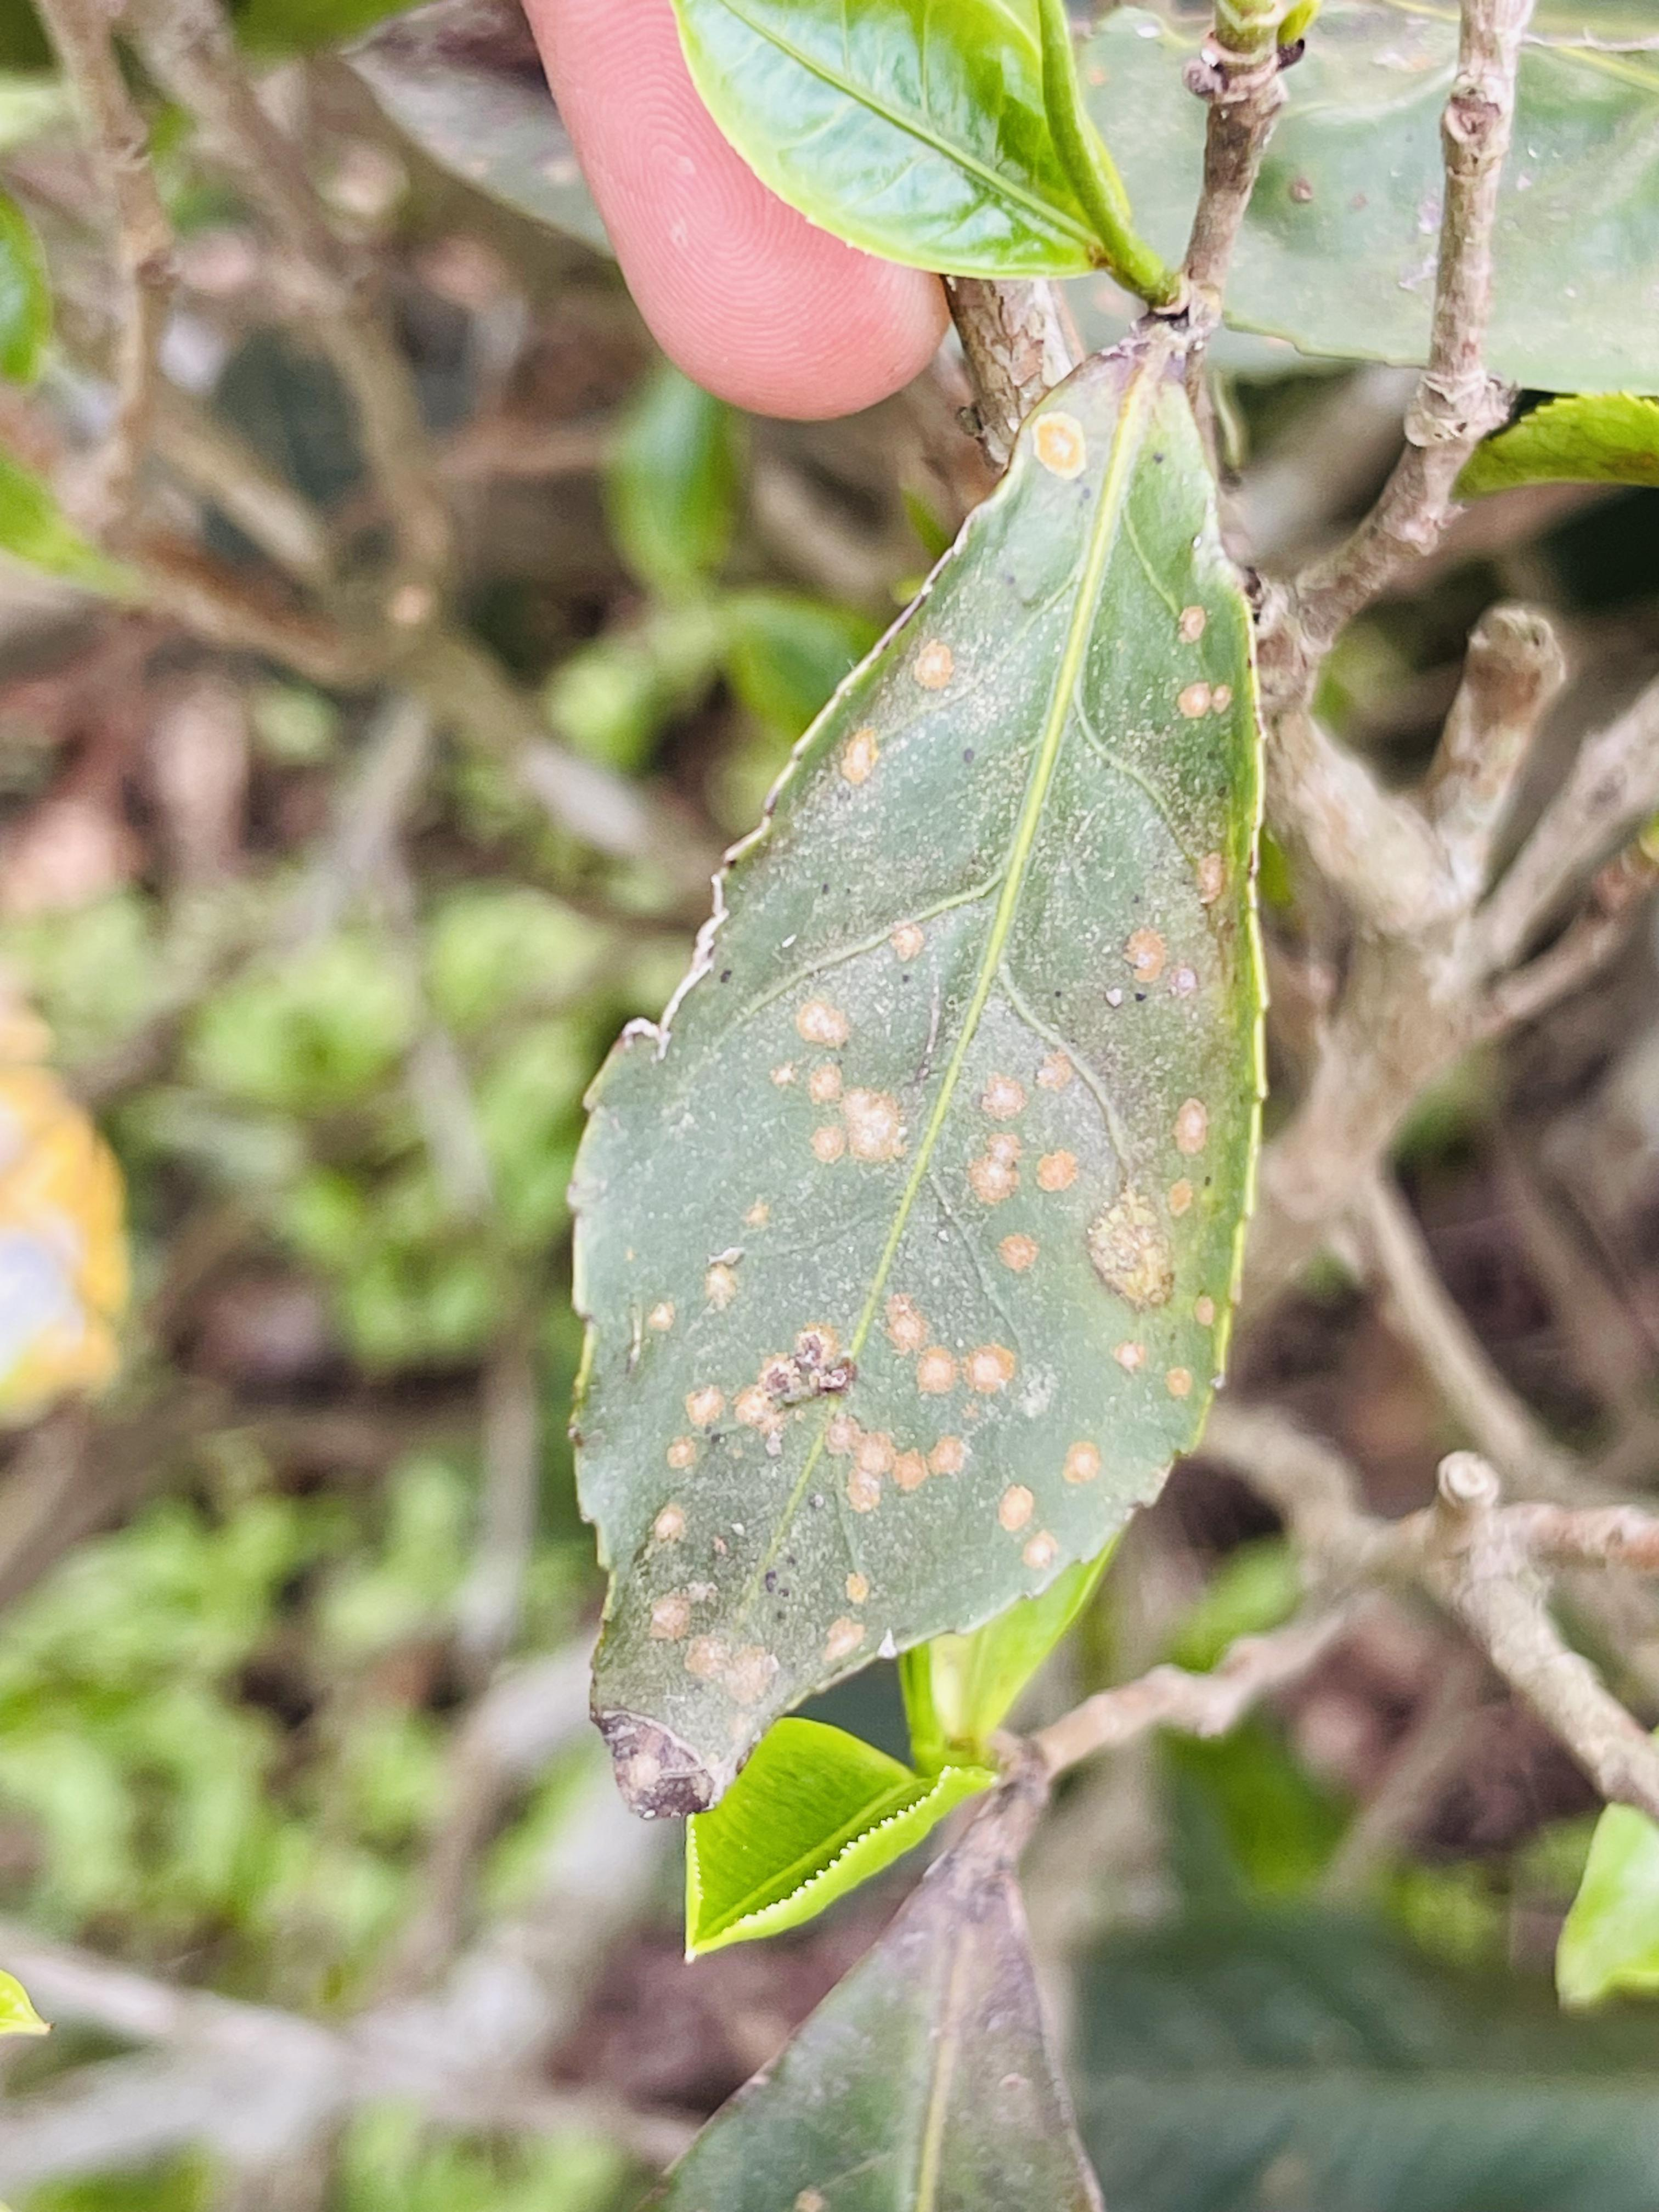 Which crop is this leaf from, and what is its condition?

tea, red rust
